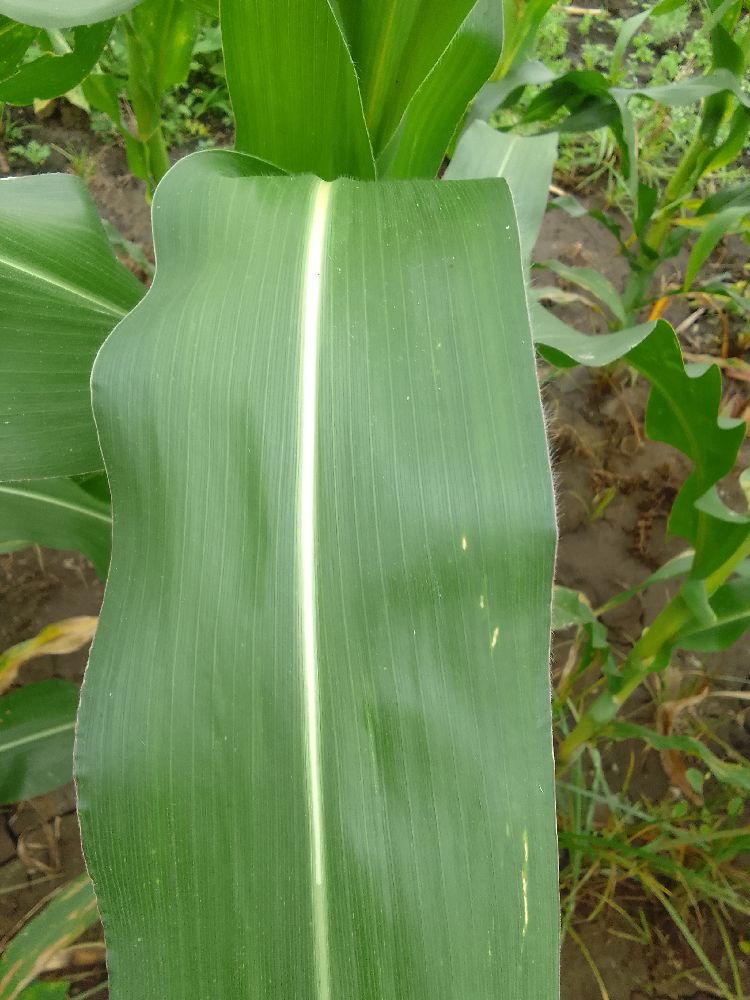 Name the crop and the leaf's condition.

maize, healthy
